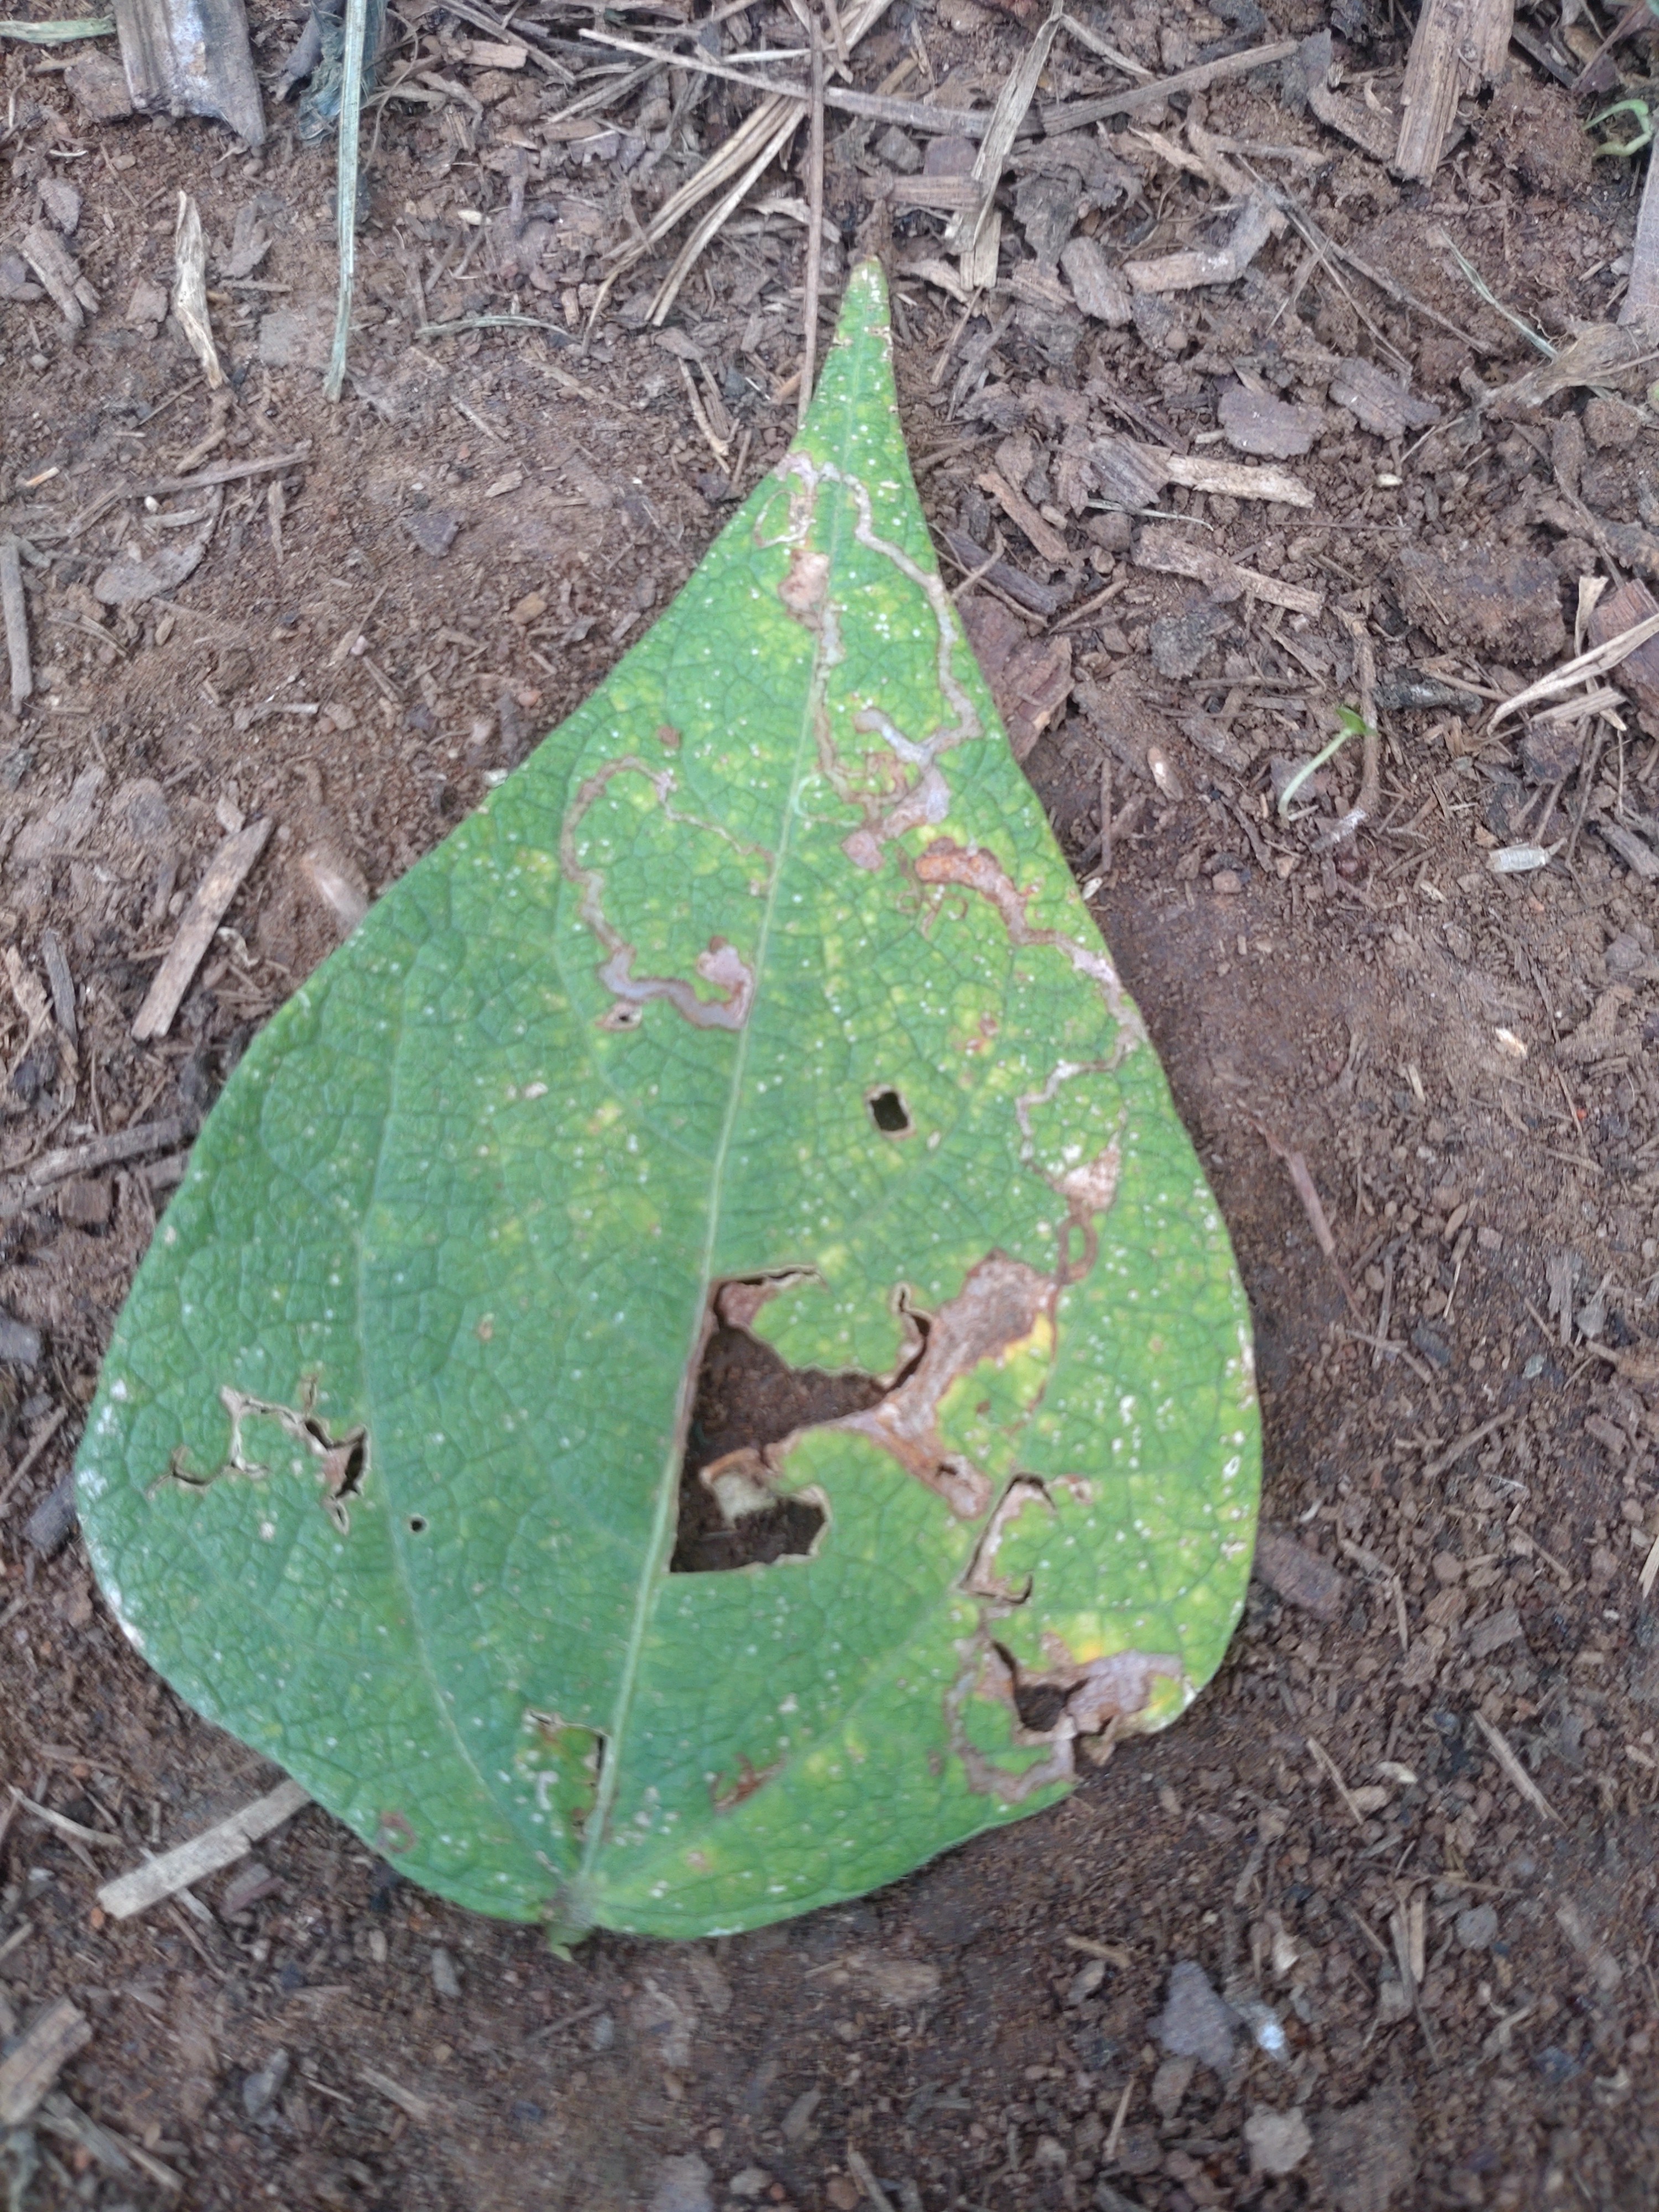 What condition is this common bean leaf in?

anthracnose
